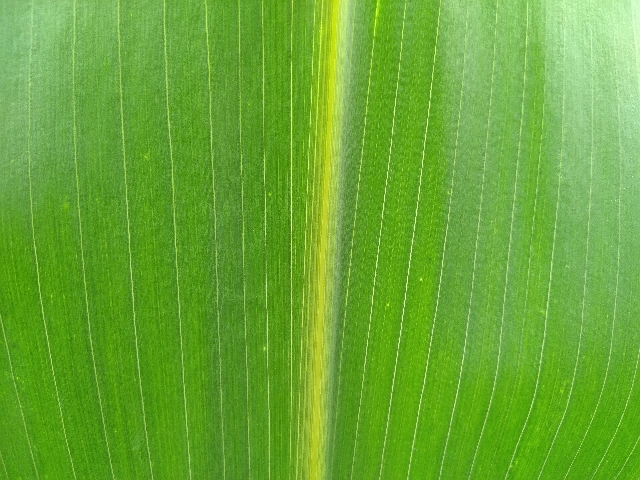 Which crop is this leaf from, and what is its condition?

maize, healthy
